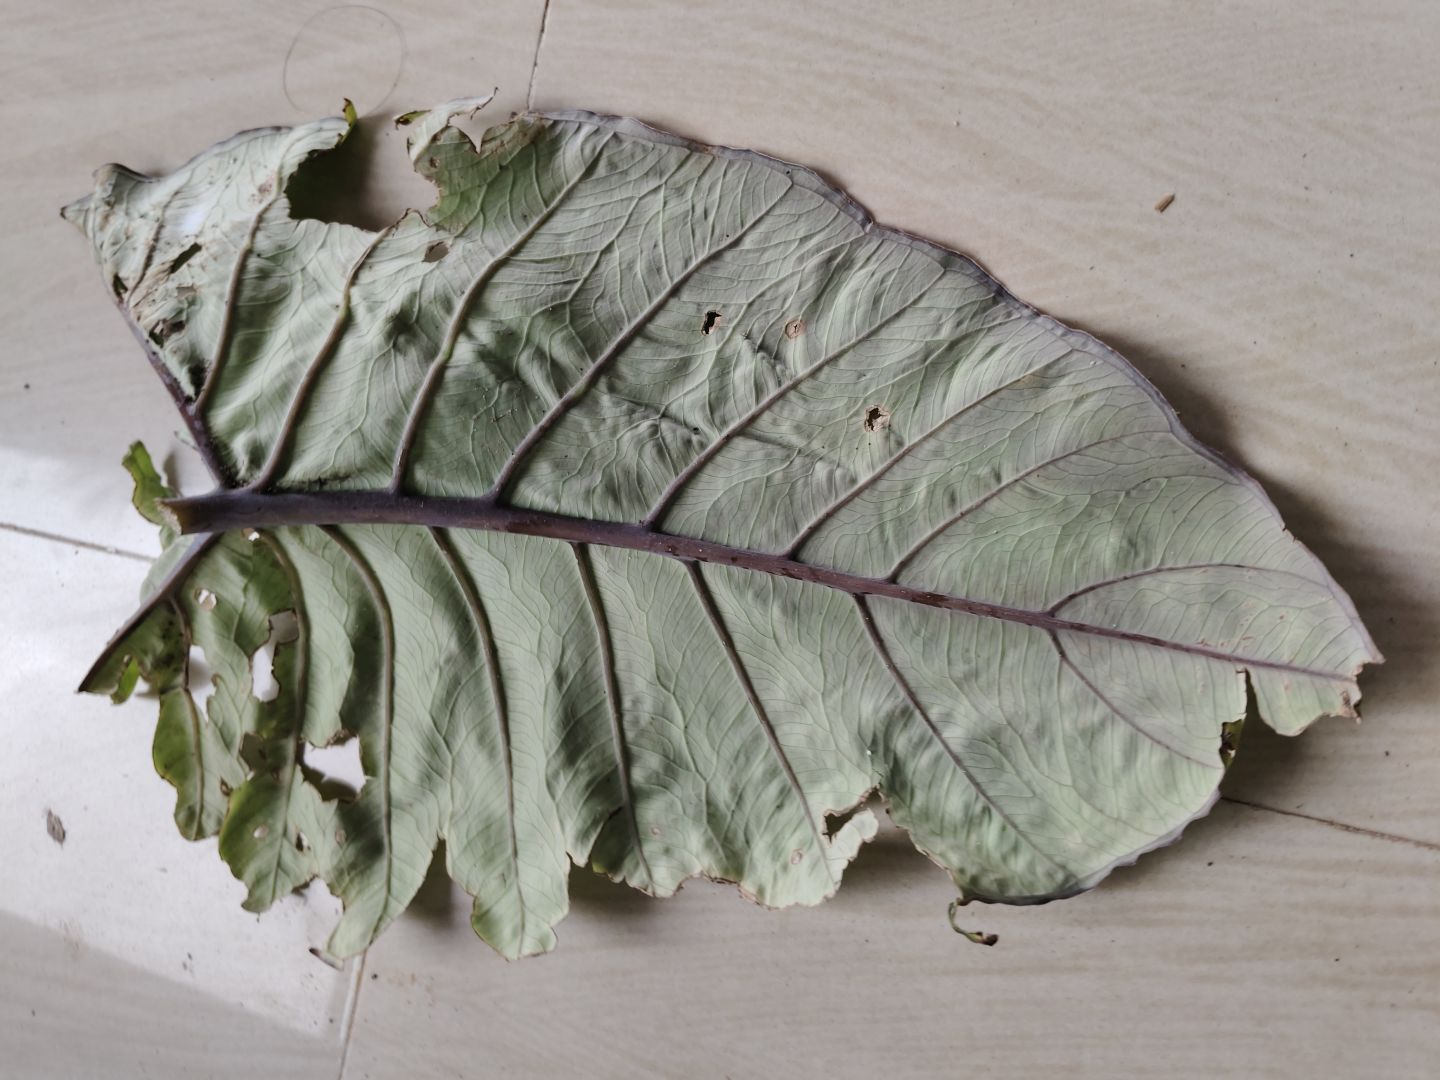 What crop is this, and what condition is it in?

taro, leaf blight
